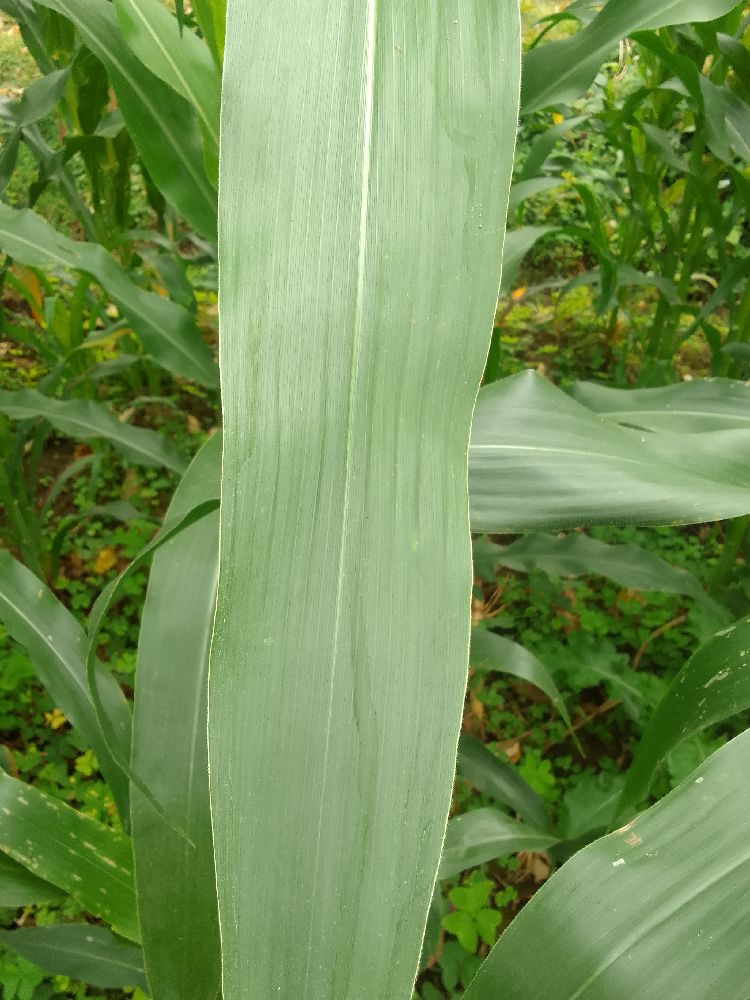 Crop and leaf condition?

maize, healthy
